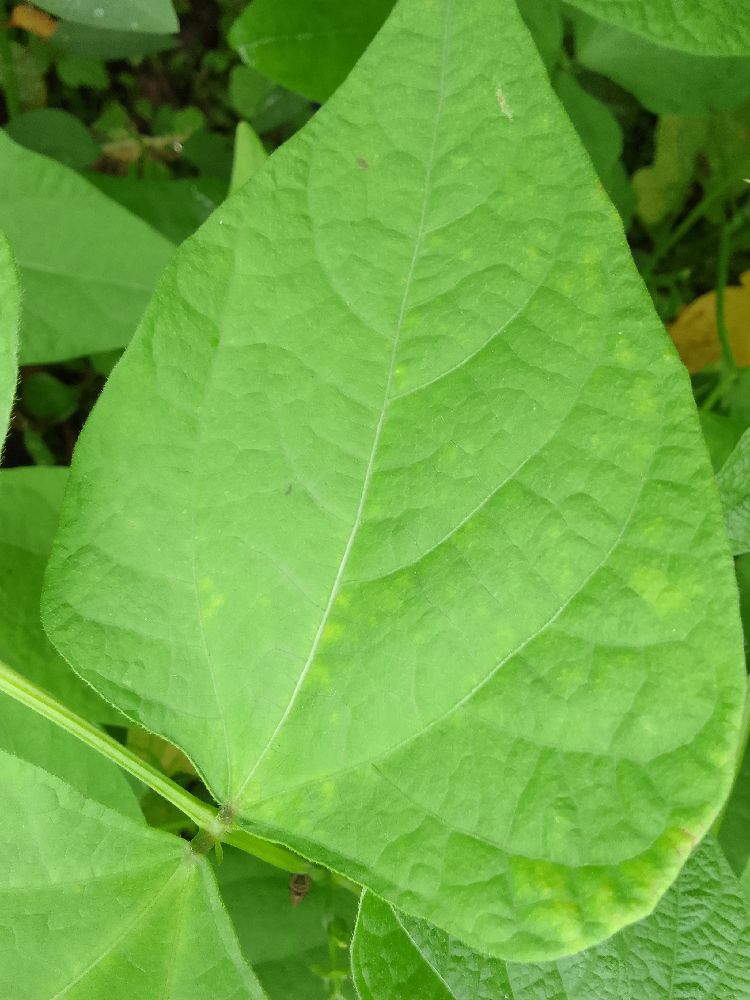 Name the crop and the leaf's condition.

common bean, healthy
